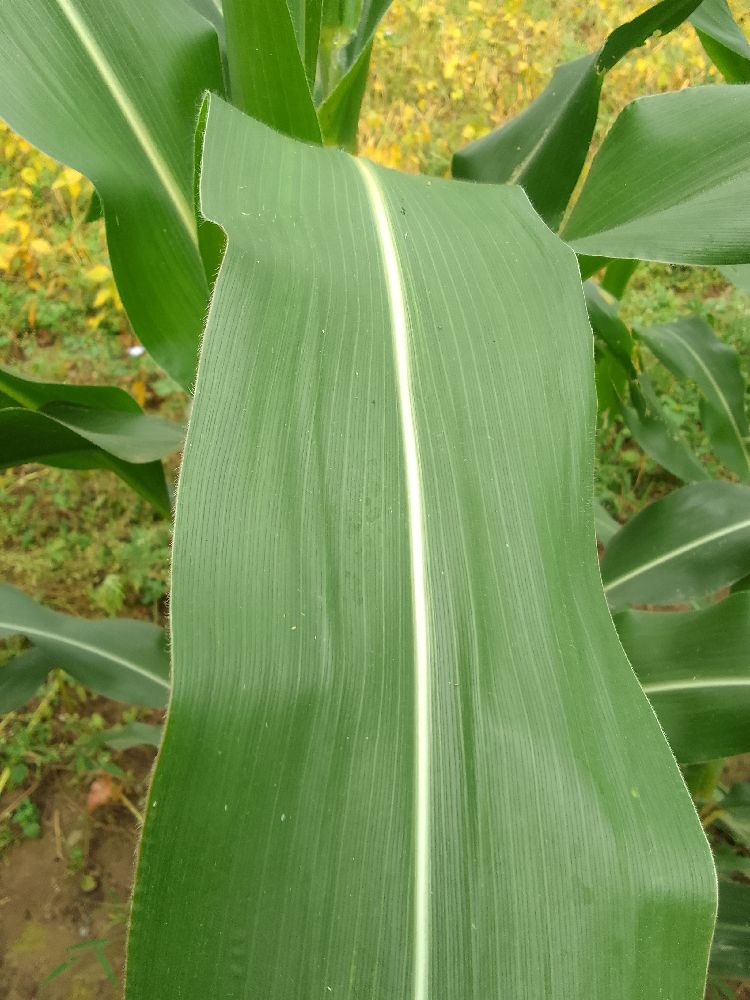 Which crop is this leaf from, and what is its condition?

maize, healthy
